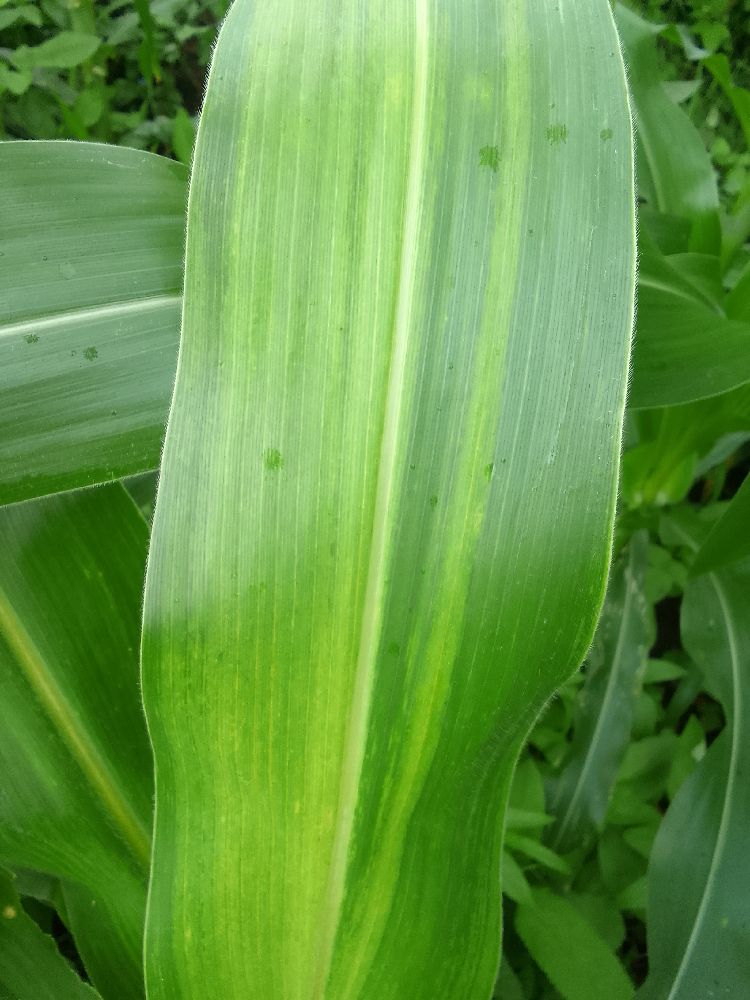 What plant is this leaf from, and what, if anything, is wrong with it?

maize, maize lethal necrosis
